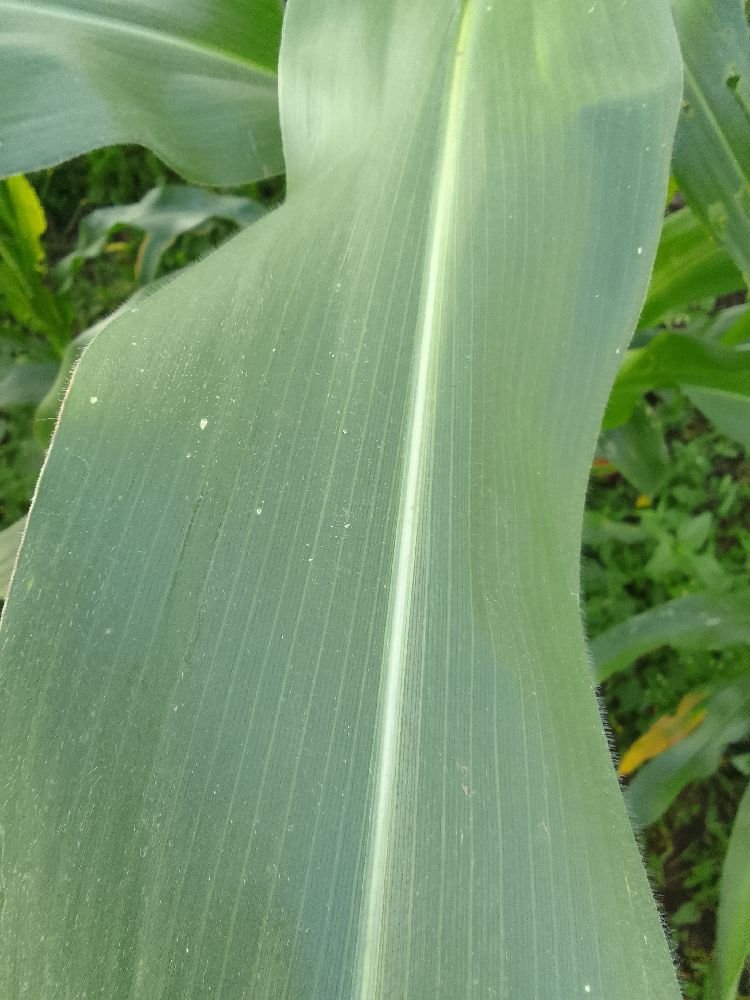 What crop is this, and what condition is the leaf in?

maize, healthy
